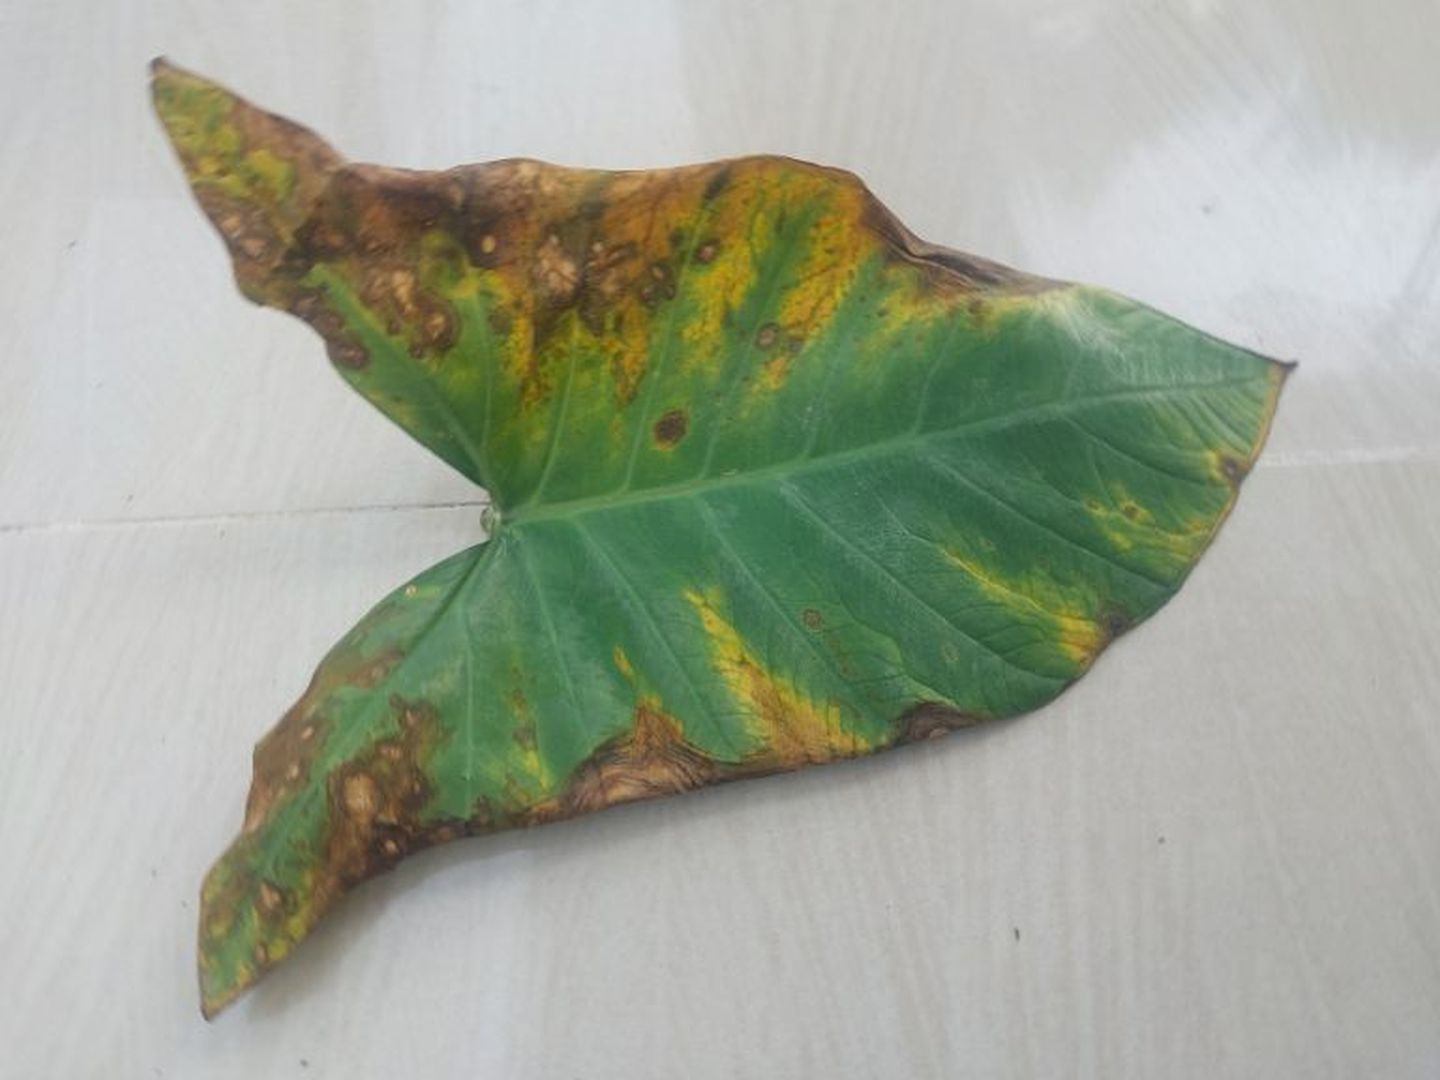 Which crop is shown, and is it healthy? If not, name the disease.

taro, leaf blight
